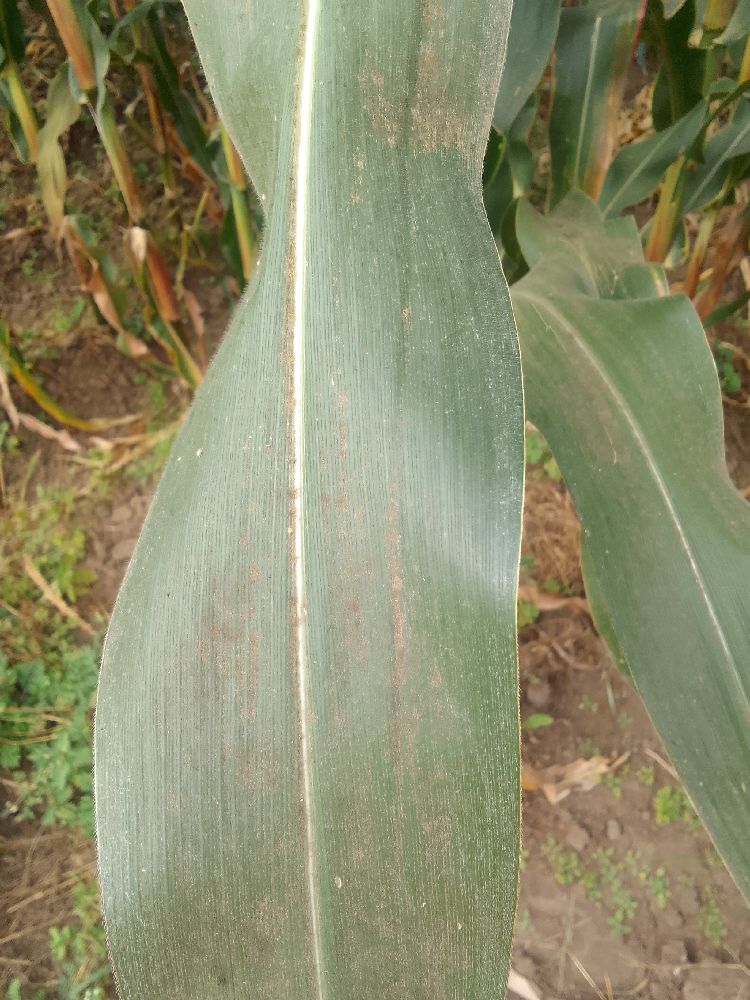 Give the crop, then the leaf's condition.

maize, healthy
